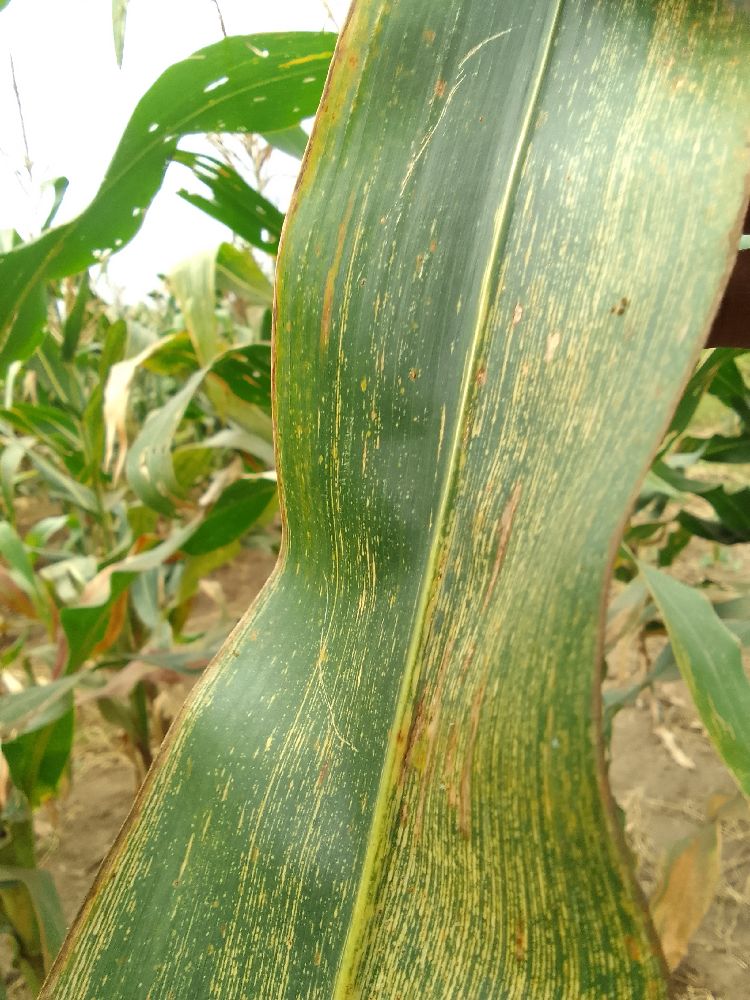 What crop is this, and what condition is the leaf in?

maize, maize streak virus
